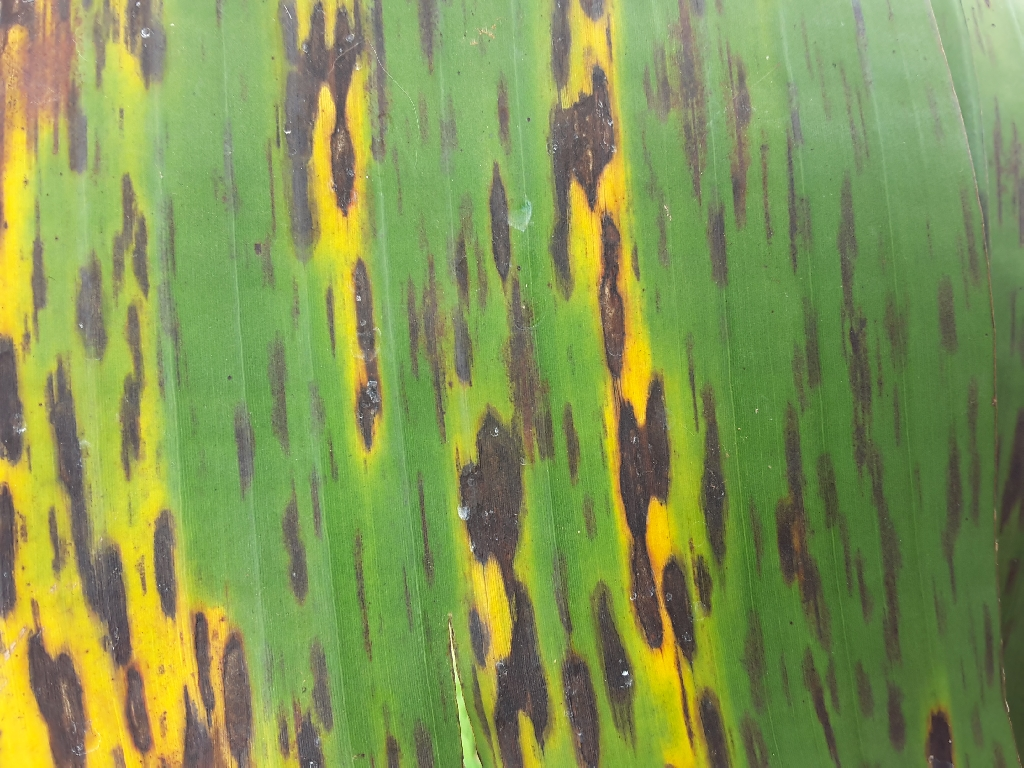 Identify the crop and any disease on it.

banana, black sigatoka
